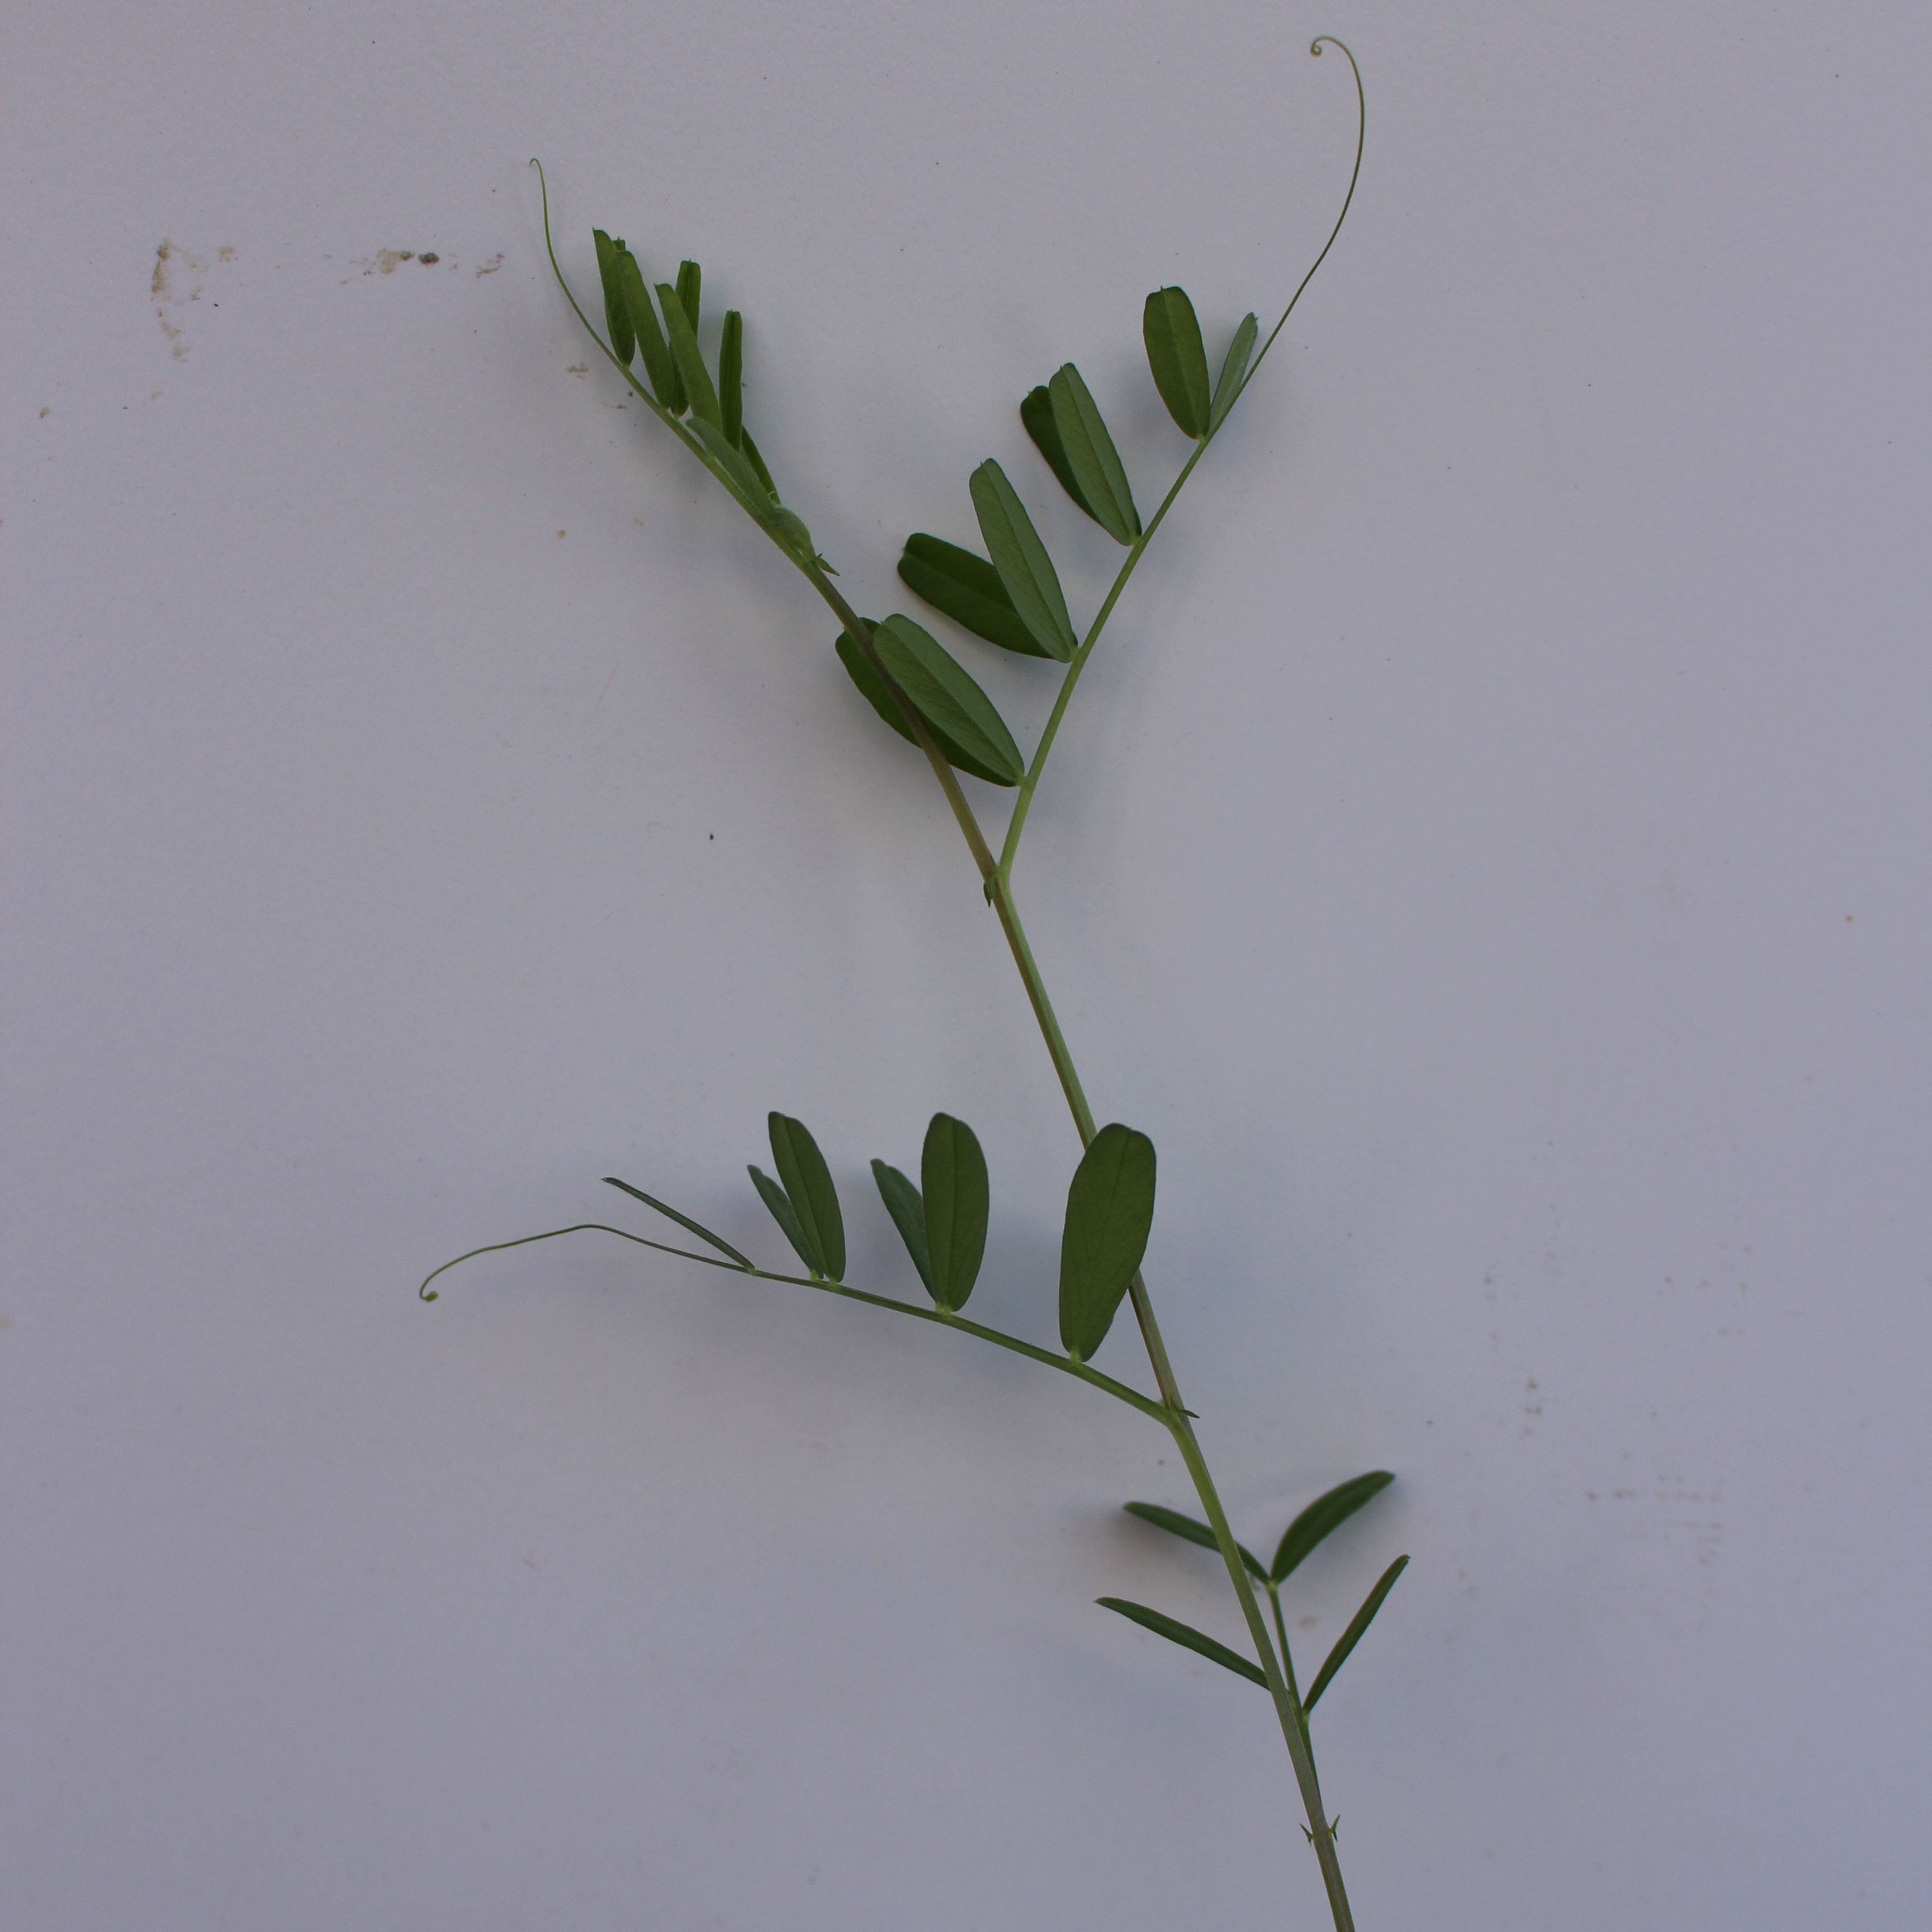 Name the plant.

Vicia sativa
